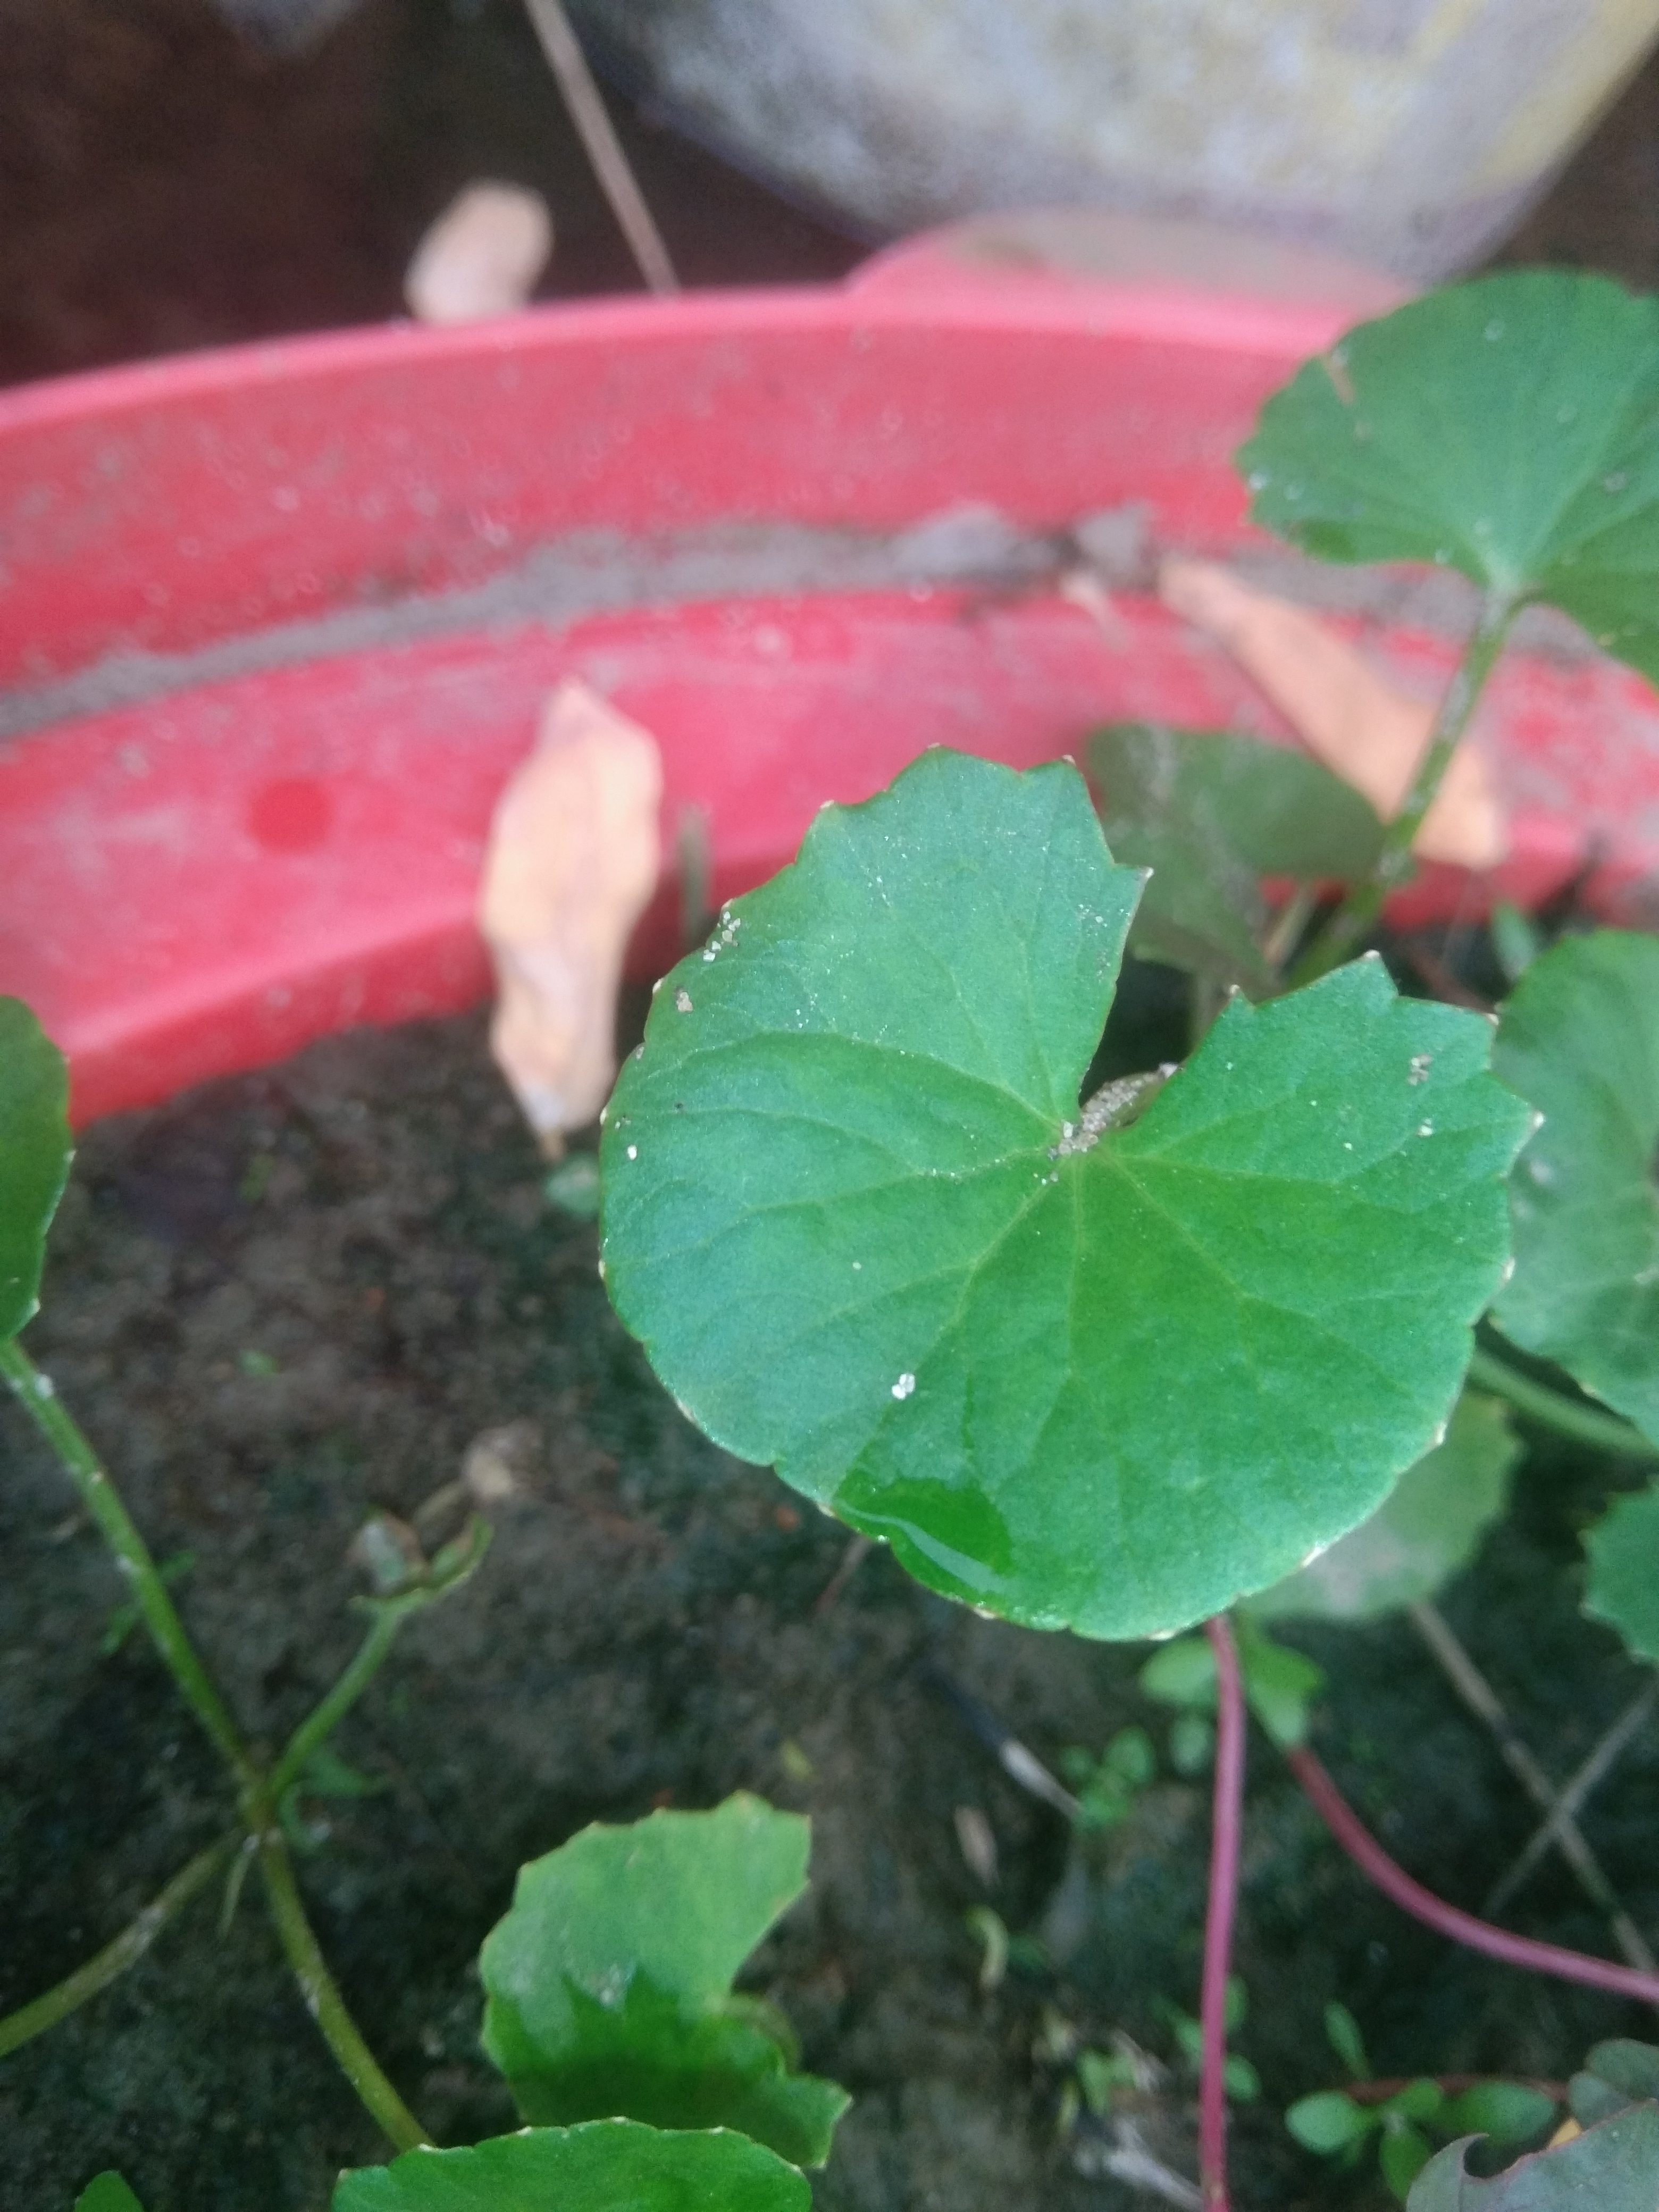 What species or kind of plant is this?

thankuni
